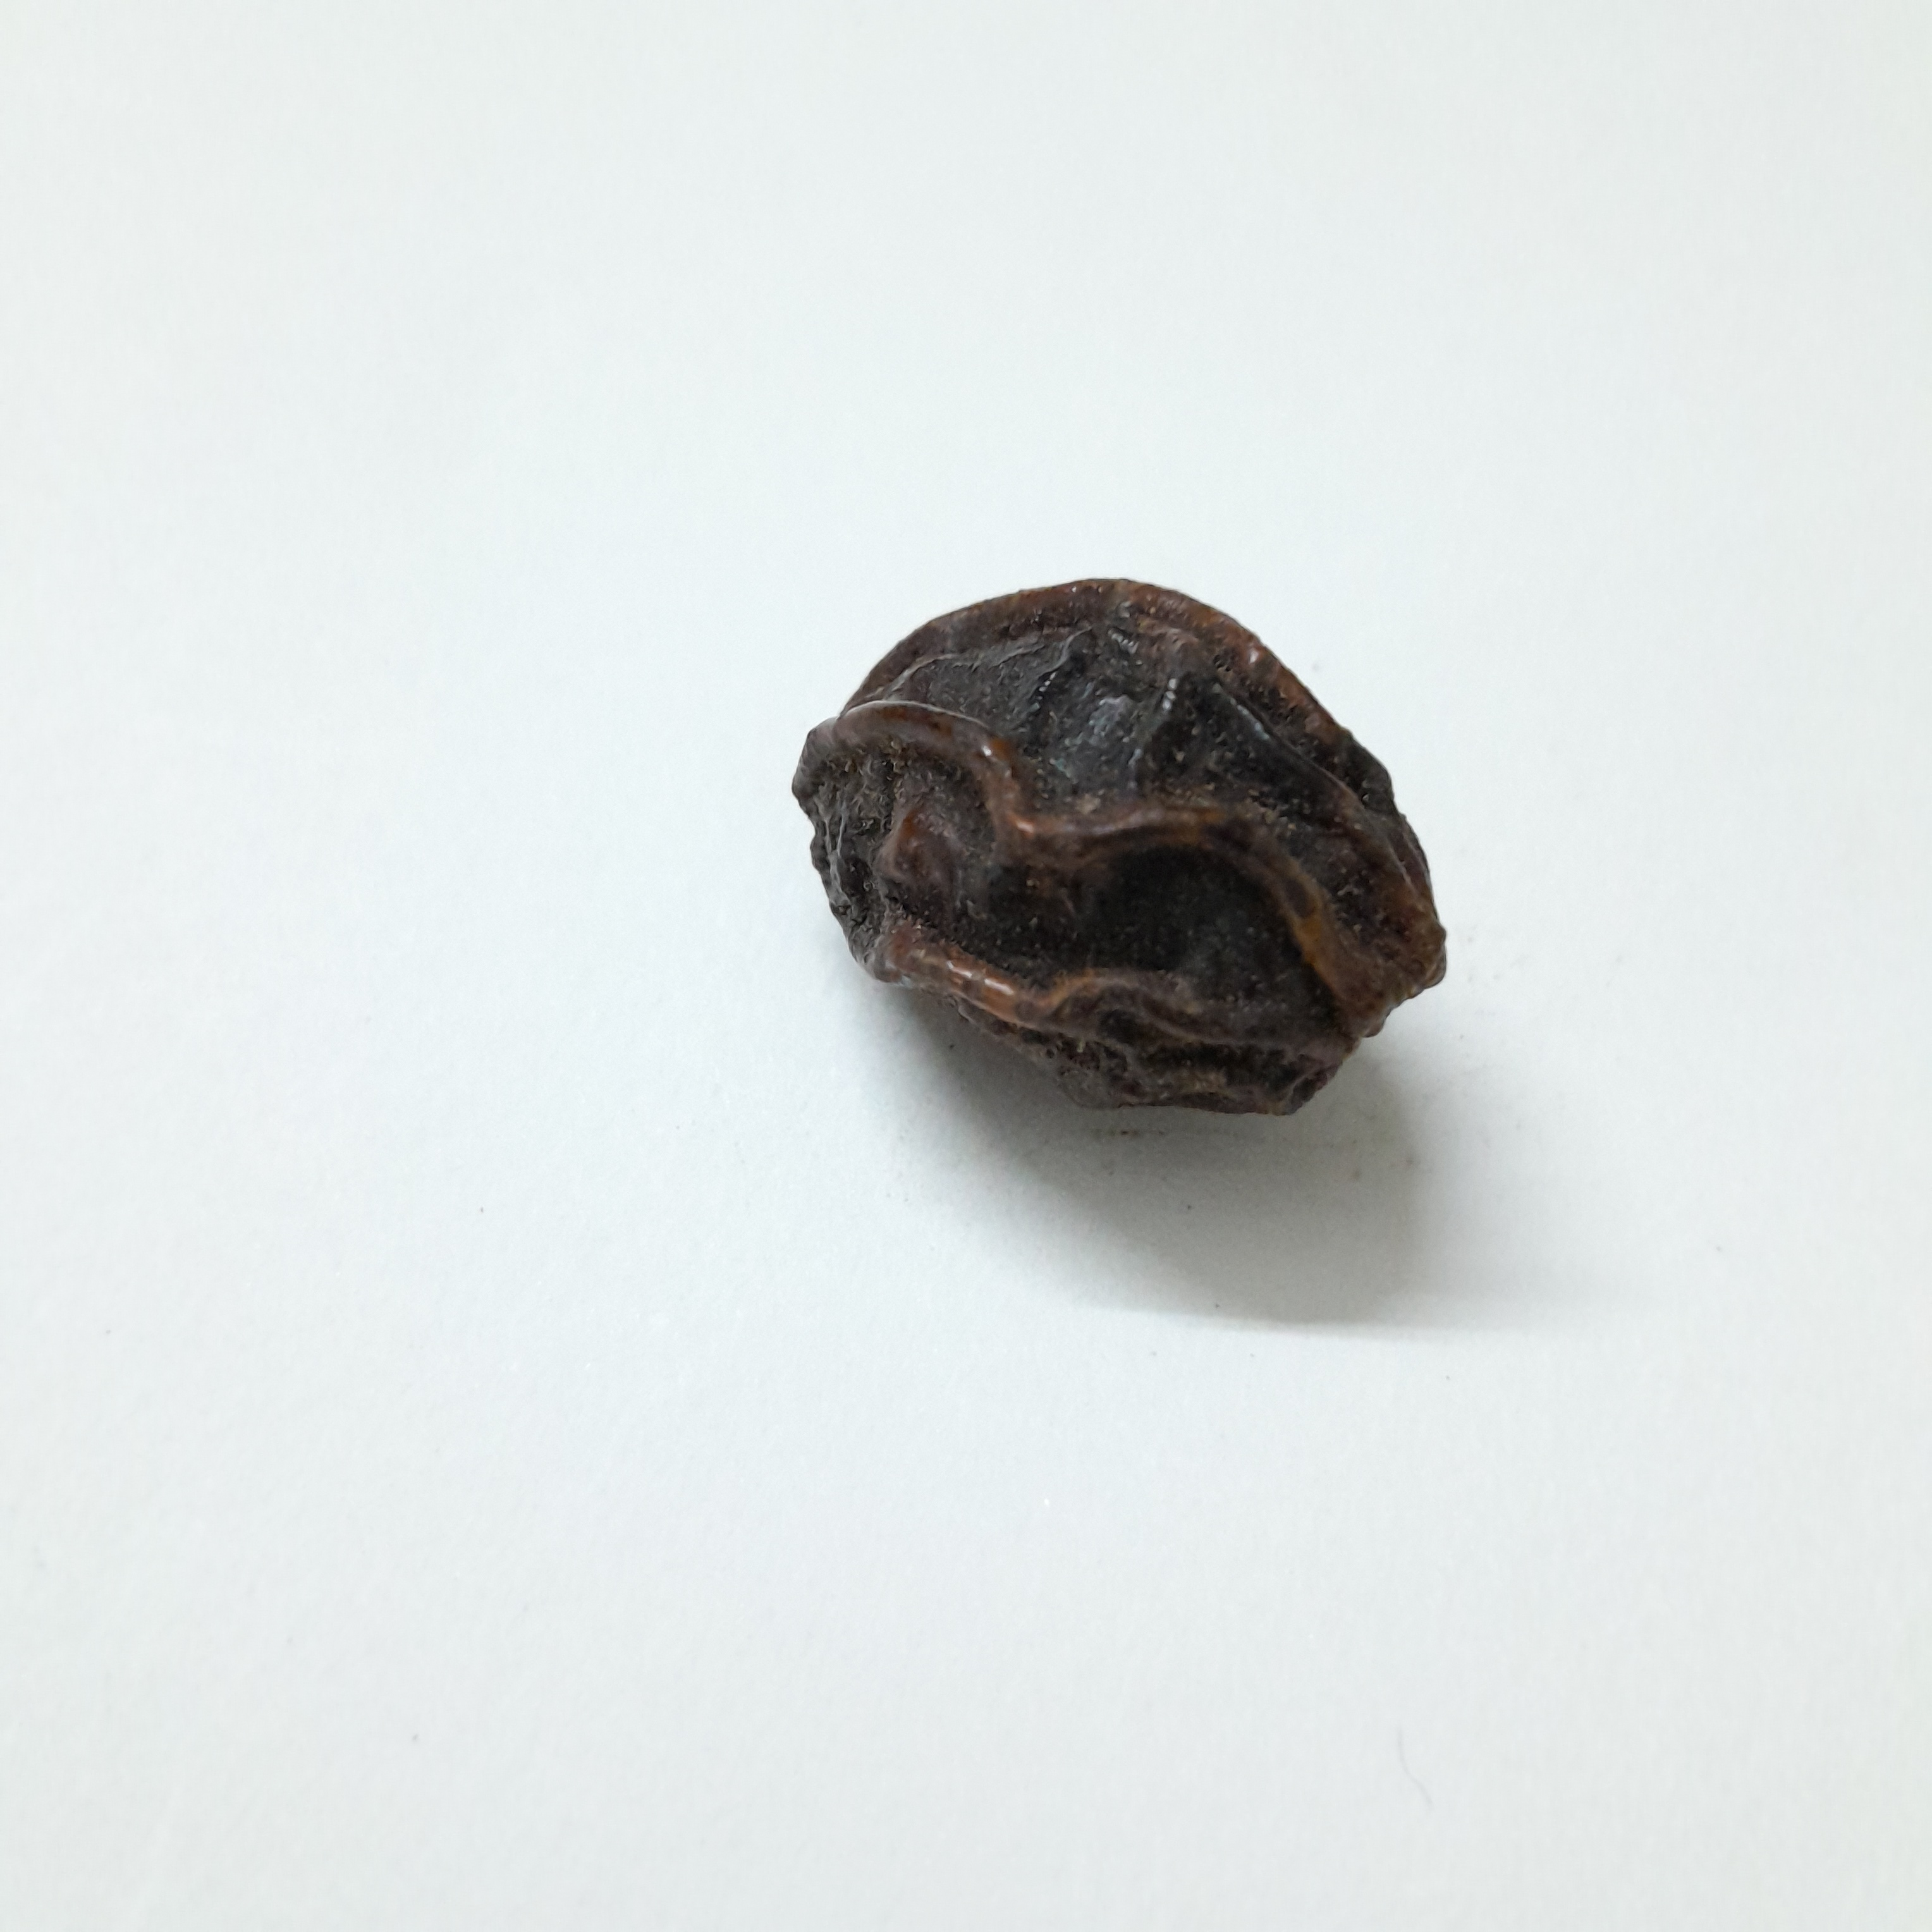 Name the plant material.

kadukharik
